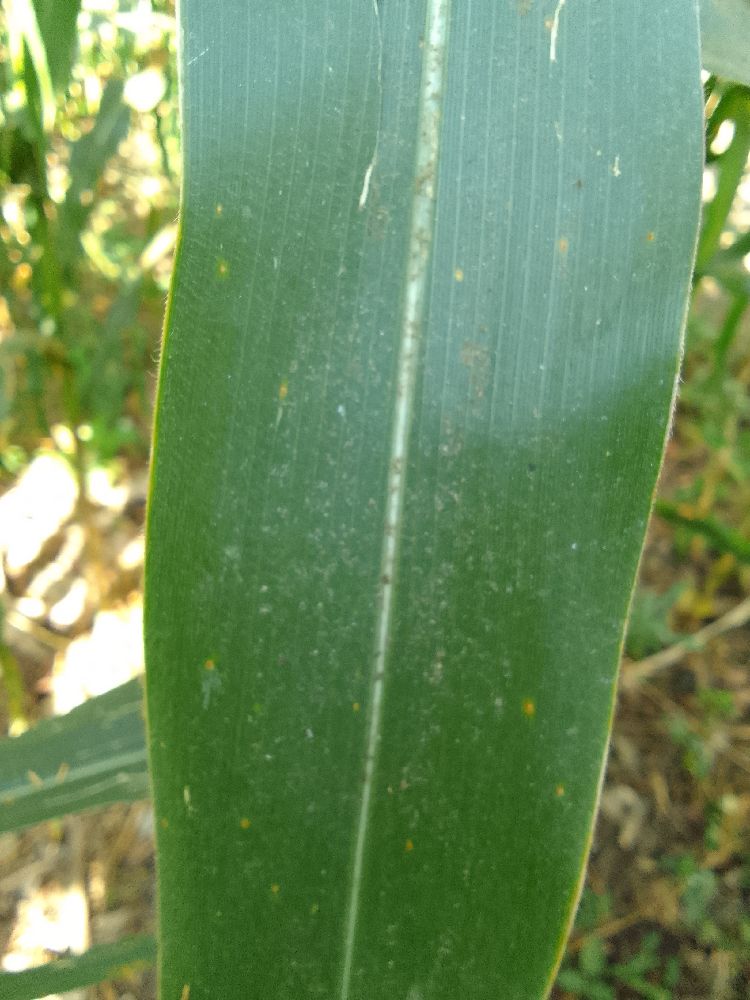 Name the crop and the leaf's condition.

maize, healthy
